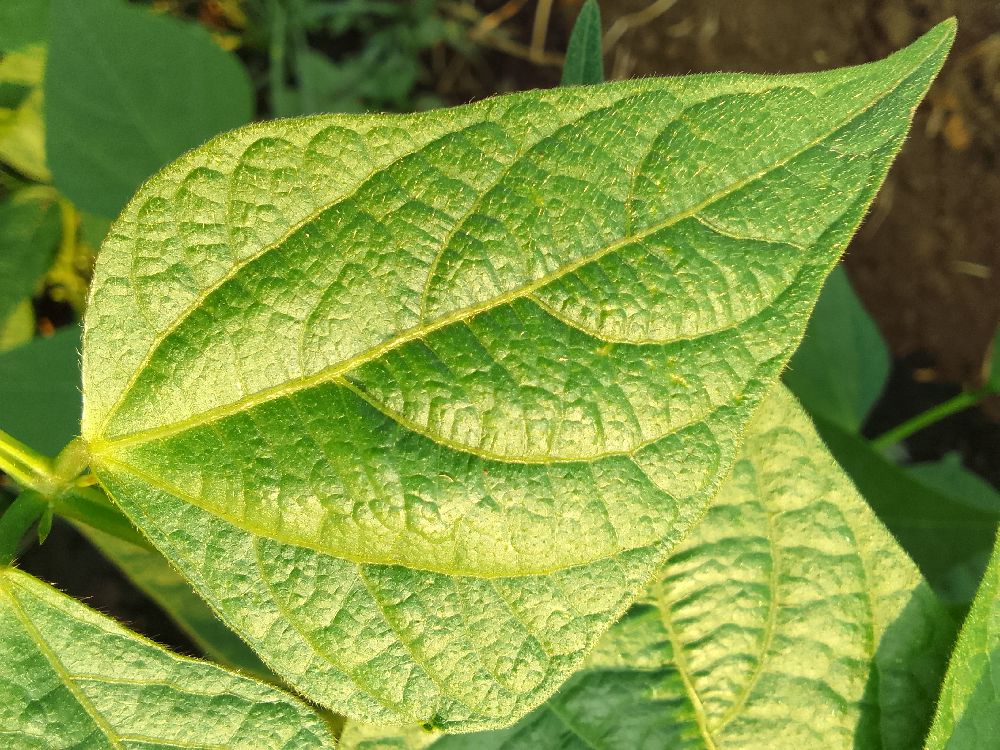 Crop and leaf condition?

common bean, healthy
